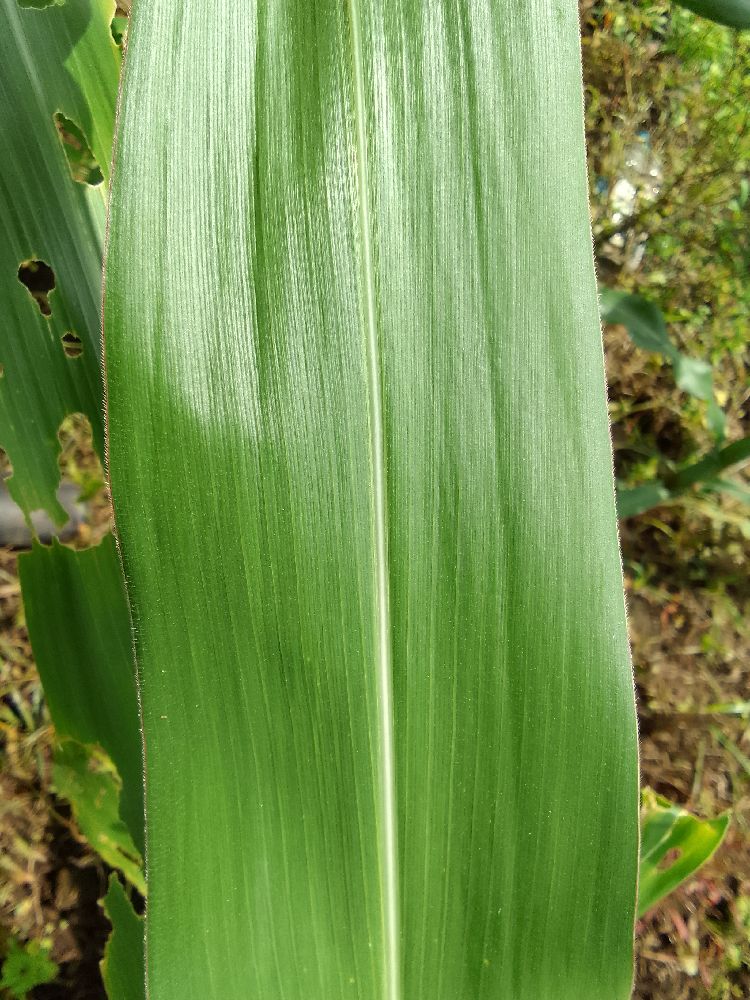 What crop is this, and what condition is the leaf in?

maize, healthy
